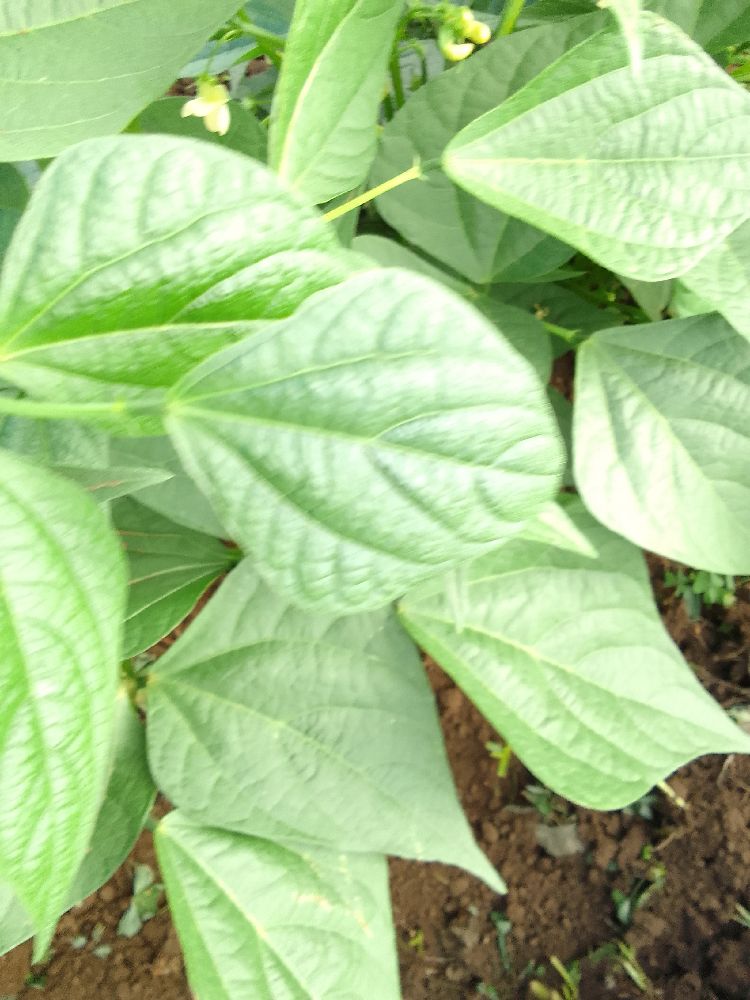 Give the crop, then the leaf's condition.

common bean, healthy
